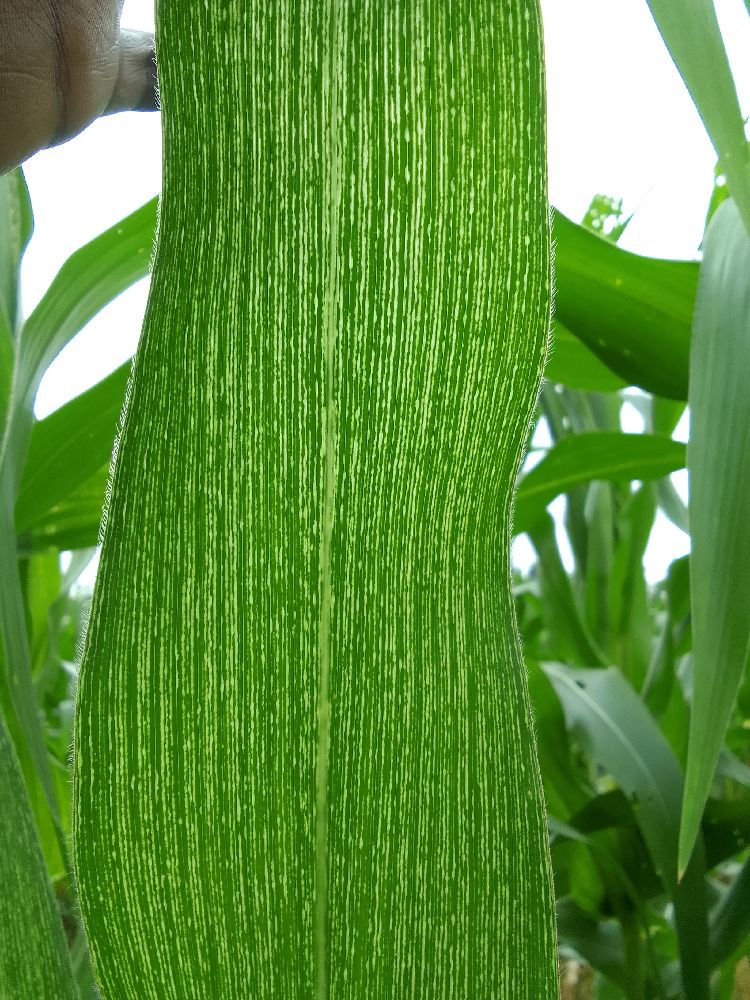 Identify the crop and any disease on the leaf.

maize, maize streak virus
